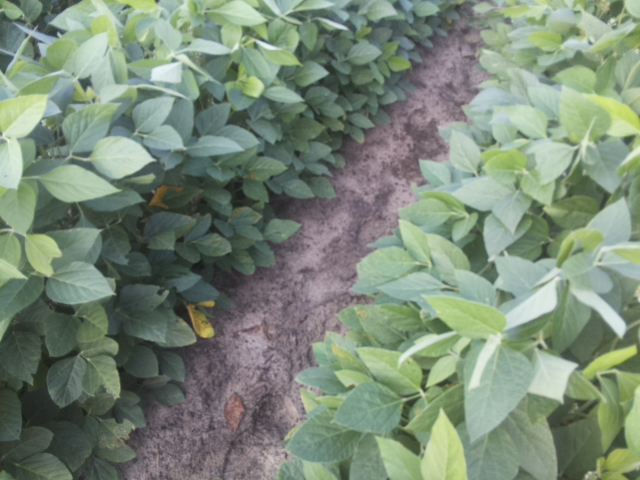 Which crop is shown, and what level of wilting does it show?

soybean, leaves with no wilting
